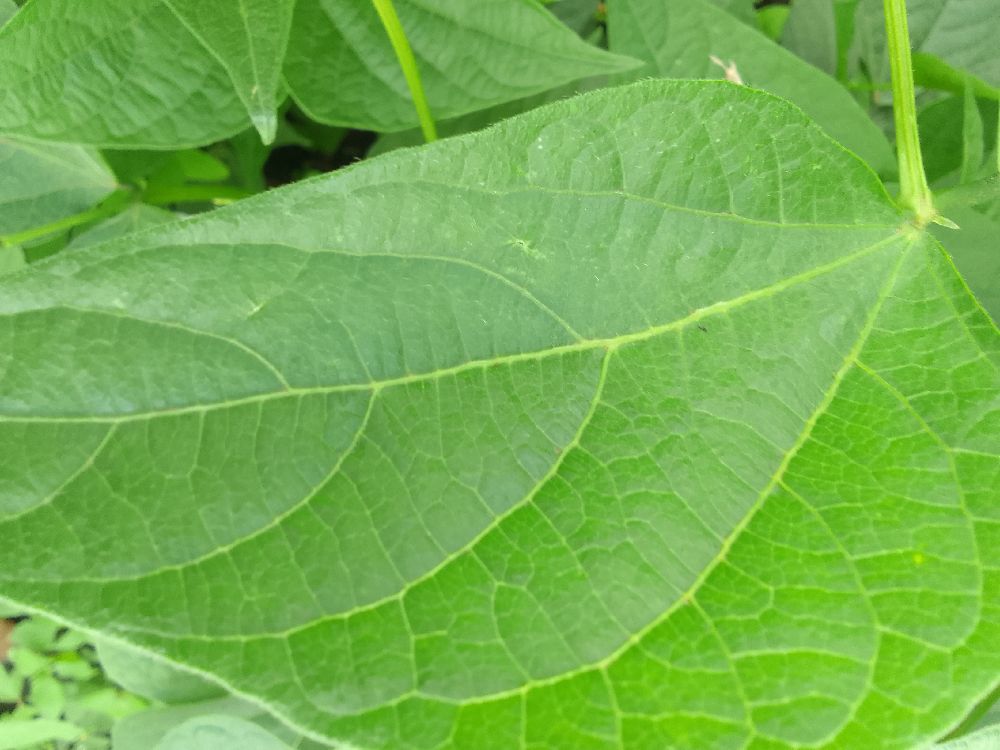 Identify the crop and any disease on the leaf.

common bean, healthy
